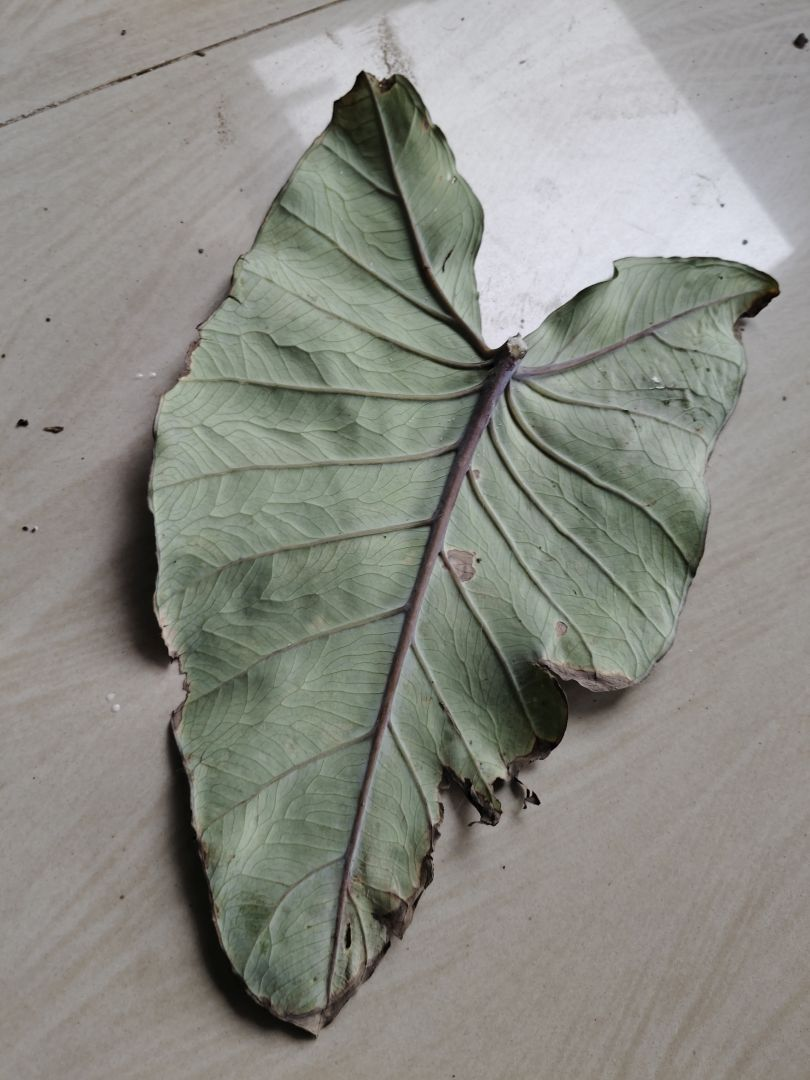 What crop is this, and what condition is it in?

taro, leaf blight
